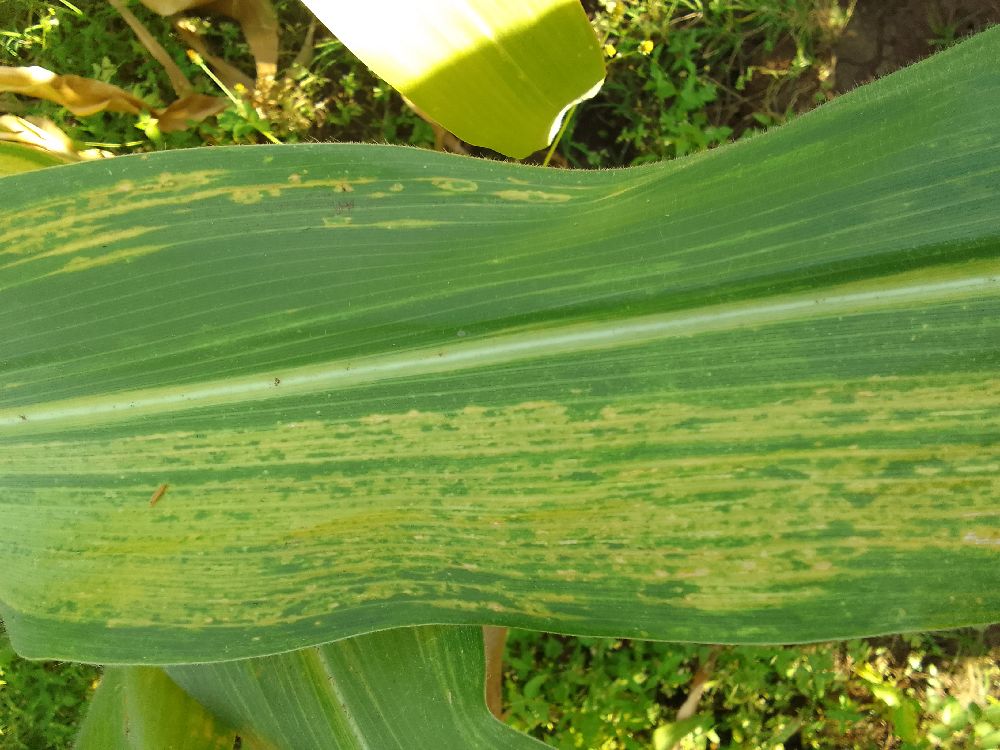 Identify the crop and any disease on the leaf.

maize, maize lethal necrosis
